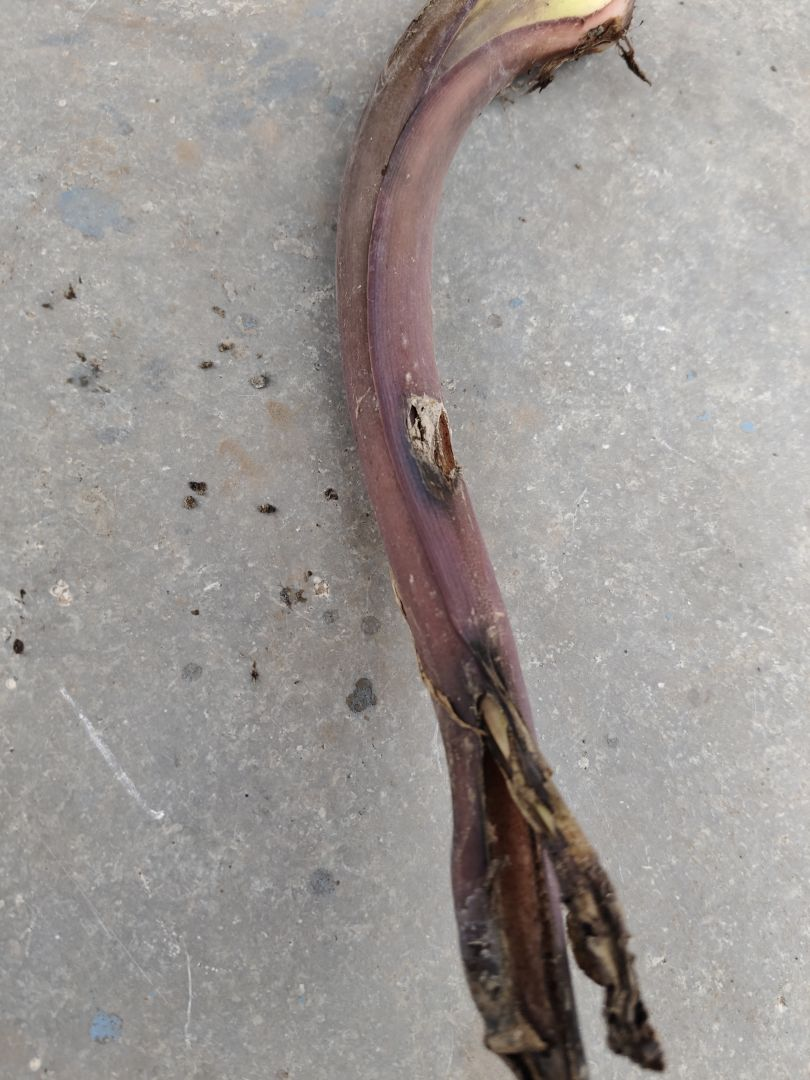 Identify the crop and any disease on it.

taro, root rot
